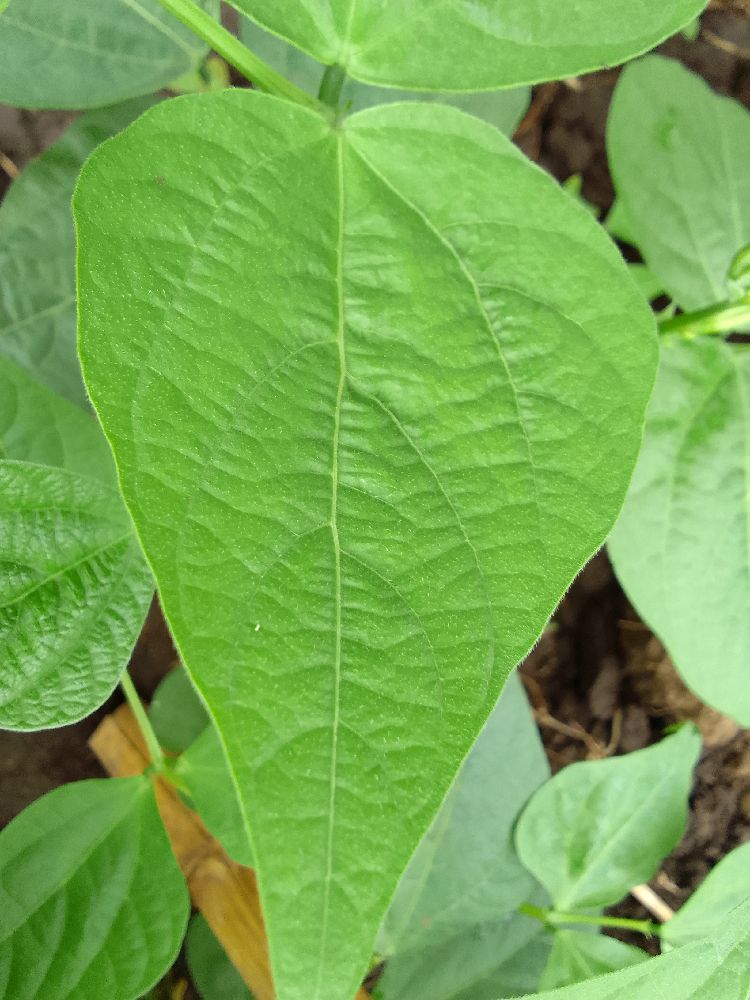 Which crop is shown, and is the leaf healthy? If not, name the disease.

common bean, healthy
